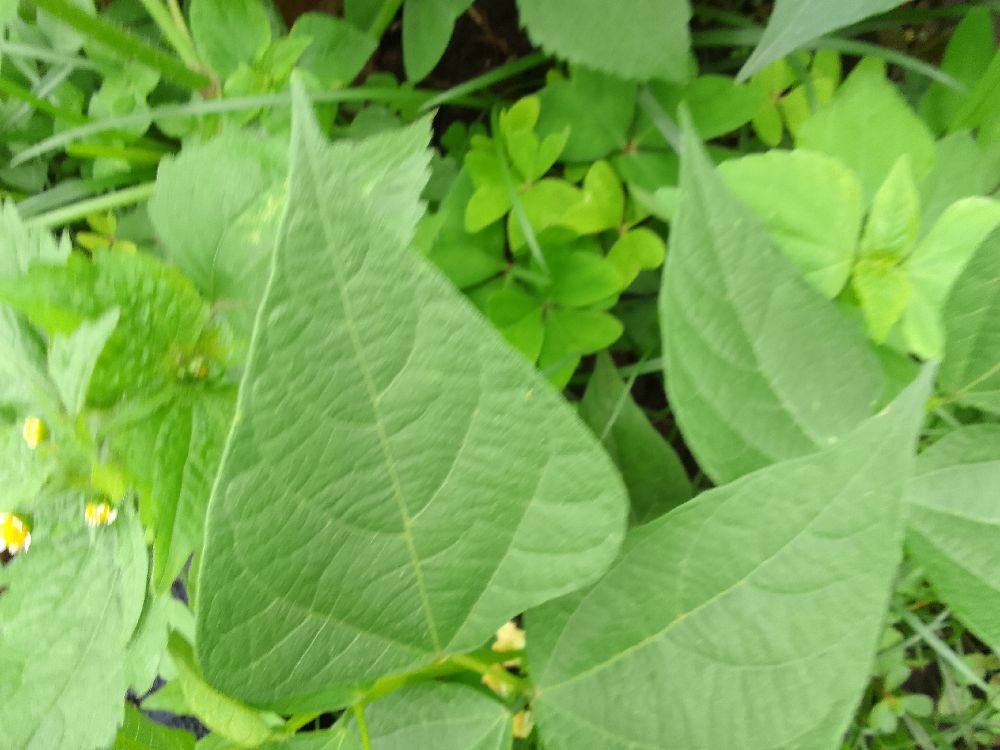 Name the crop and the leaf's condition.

common bean, healthy
